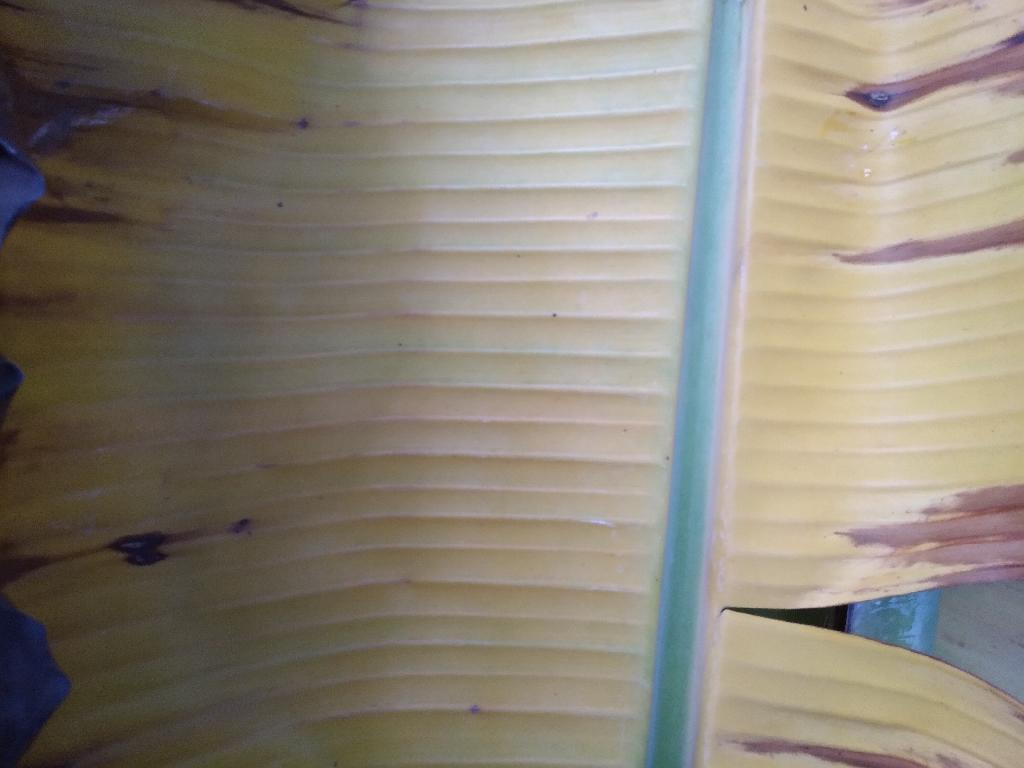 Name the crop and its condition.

banana, fusarium wilt race 1
